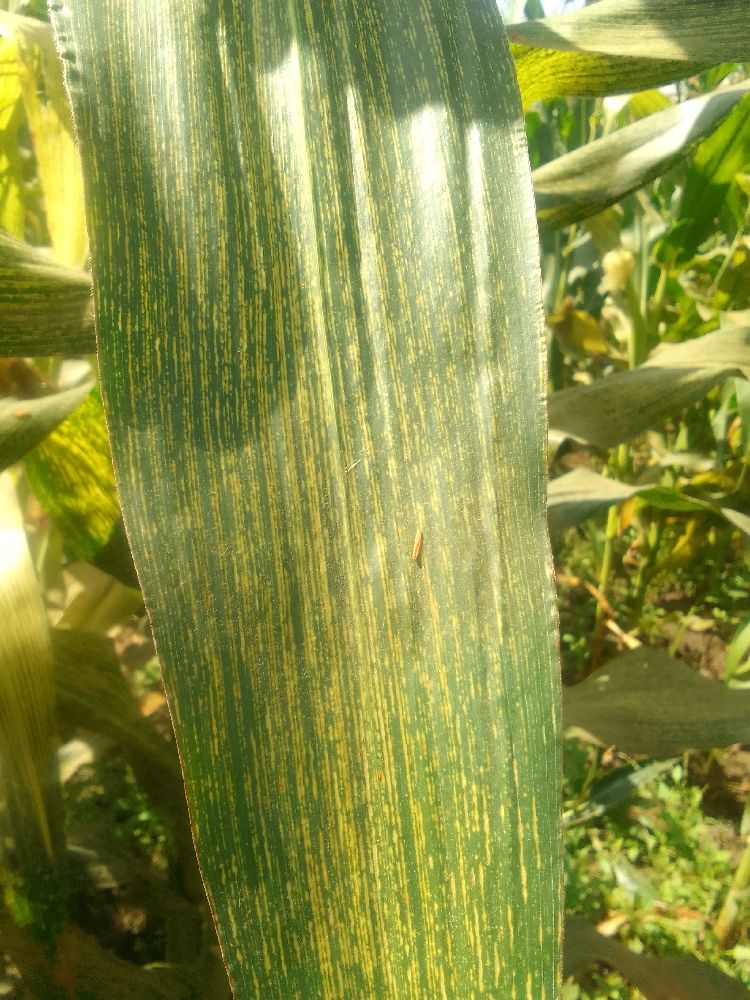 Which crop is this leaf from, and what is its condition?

maize, maize streak virus
